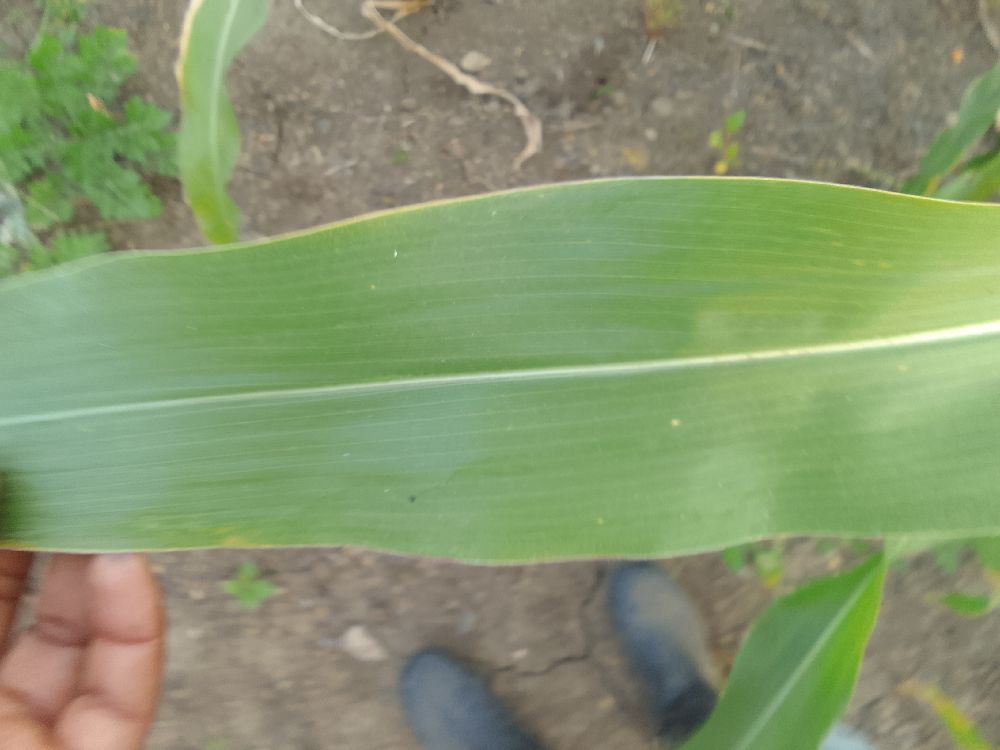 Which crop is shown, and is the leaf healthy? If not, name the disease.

maize, healthy
